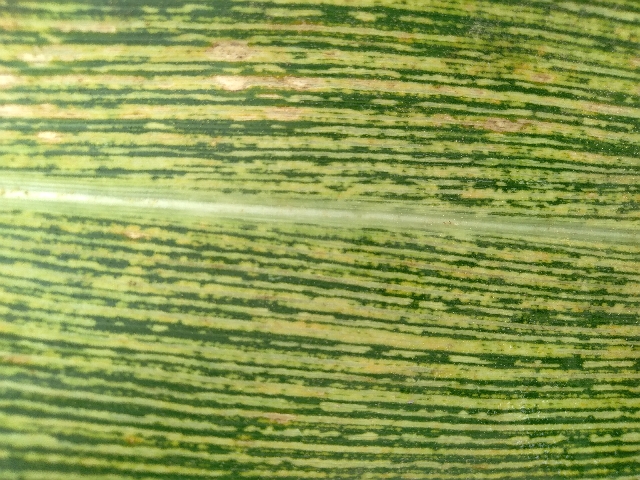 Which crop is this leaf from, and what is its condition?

maize, maize streak virus
